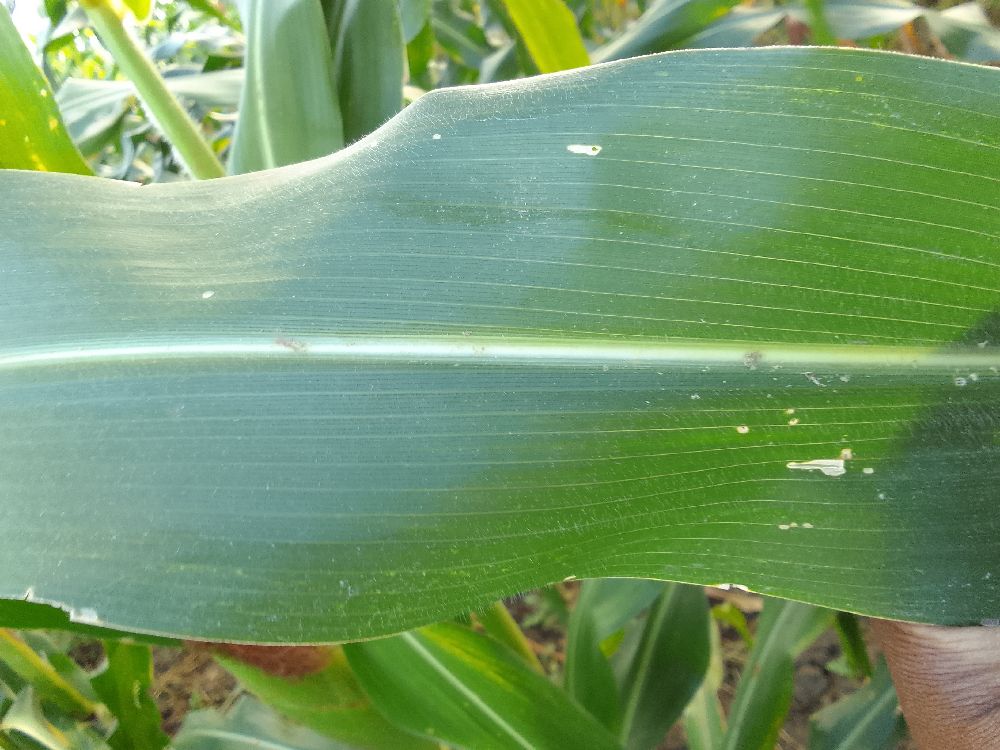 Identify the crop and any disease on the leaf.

maize, healthy
